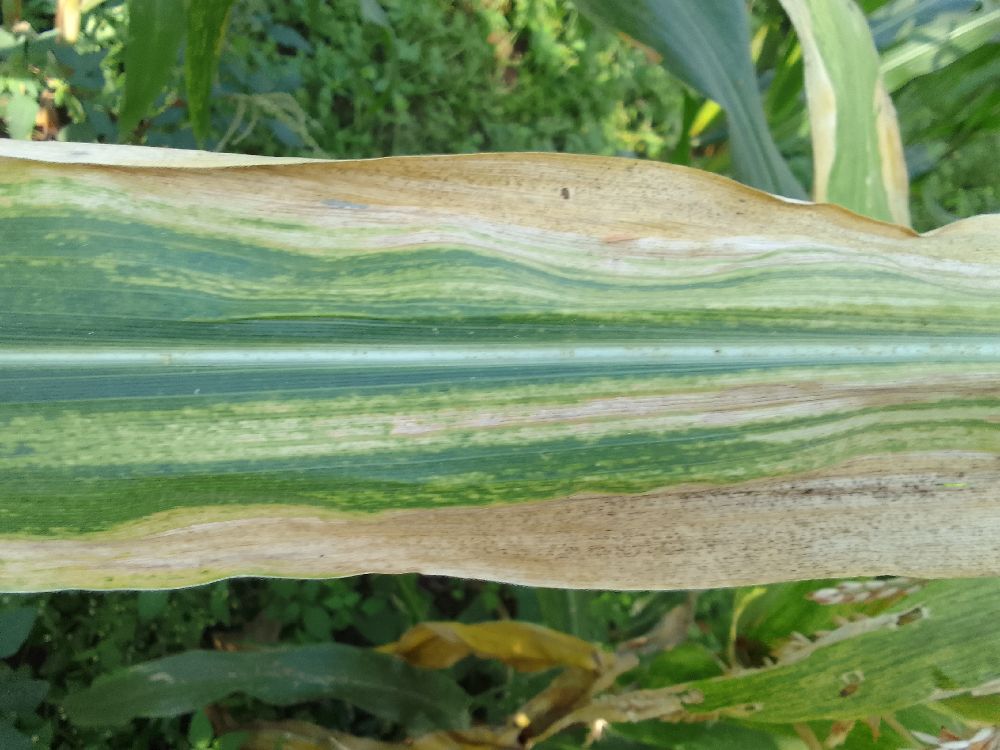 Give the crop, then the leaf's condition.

maize, maize lethal necrosis
